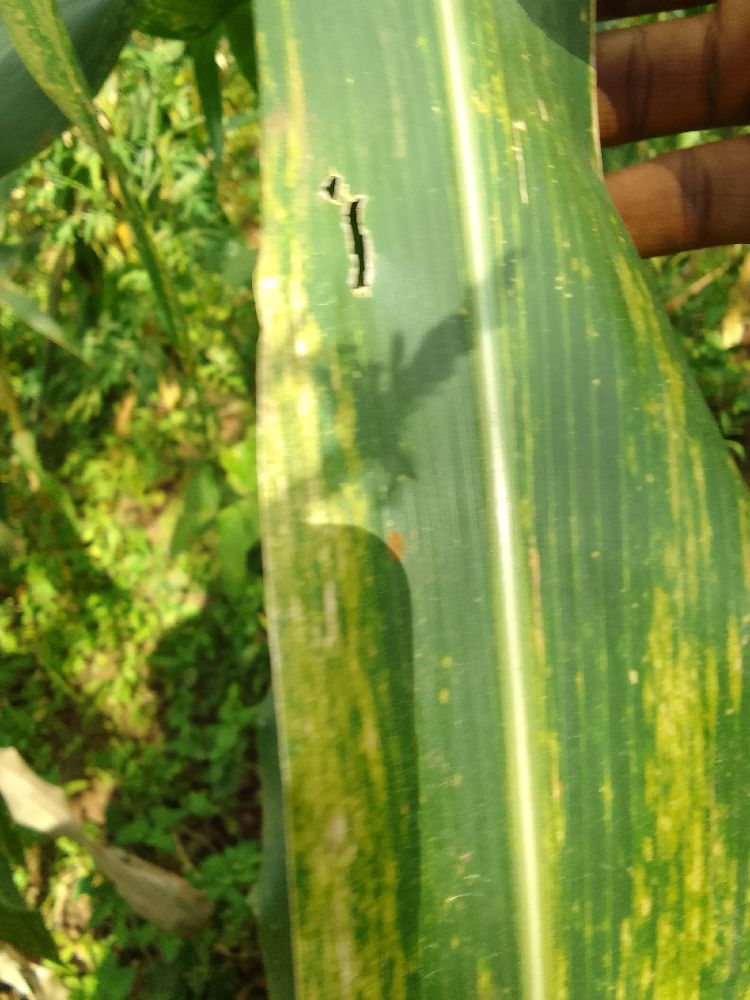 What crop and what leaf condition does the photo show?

maize, maize lethal necrosis
